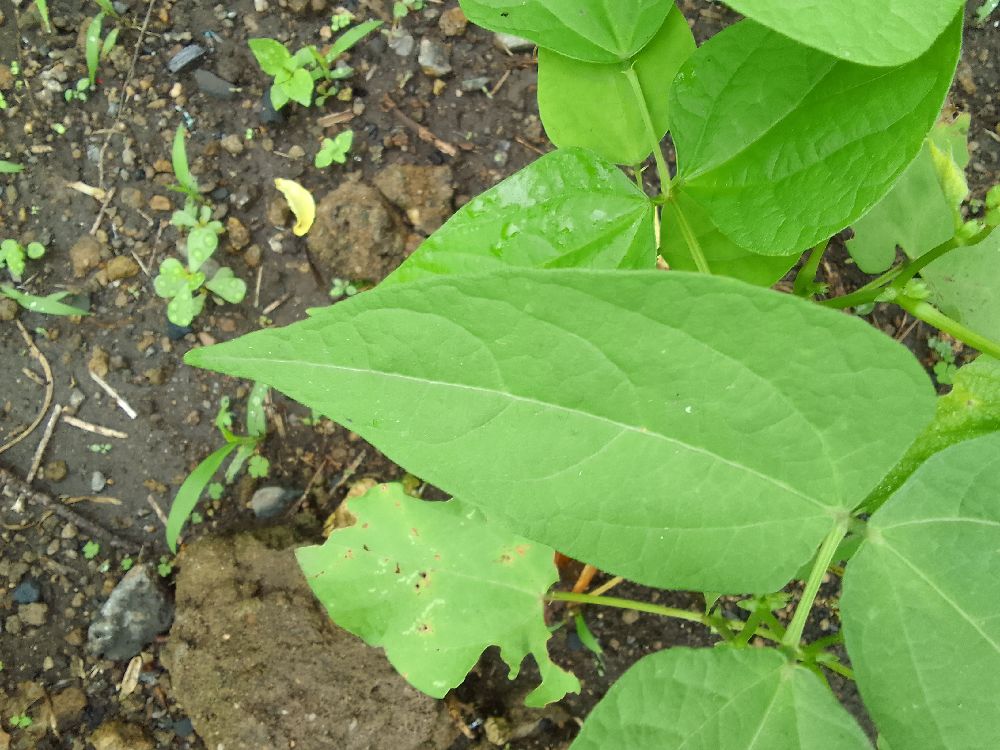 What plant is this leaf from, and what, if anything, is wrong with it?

common bean, healthy
